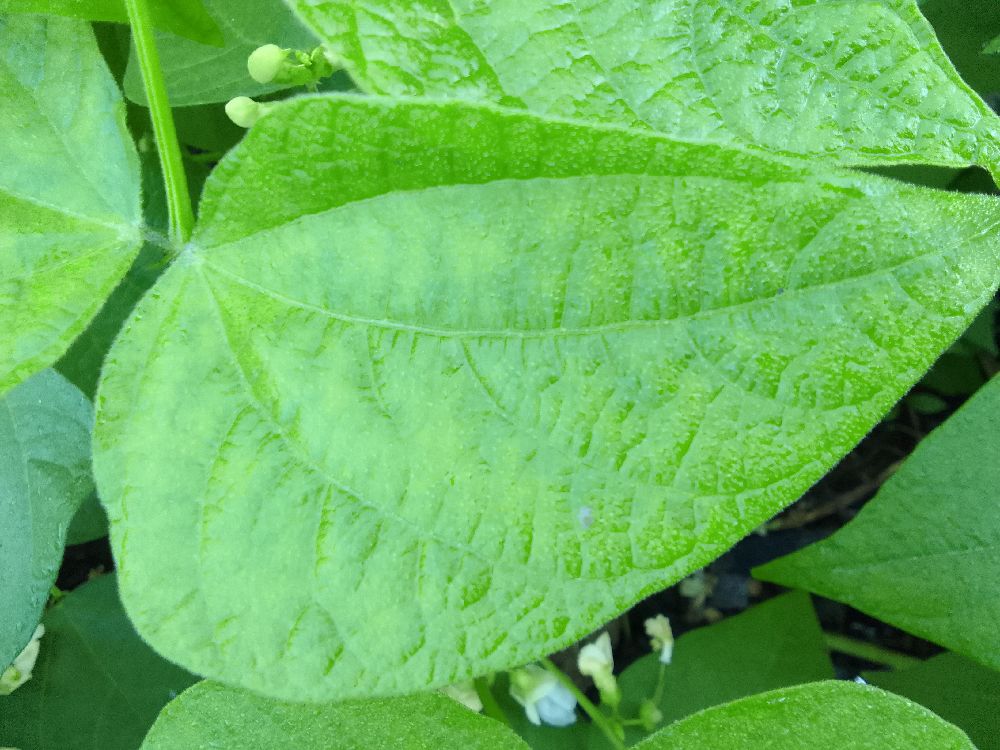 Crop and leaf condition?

common bean, healthy
